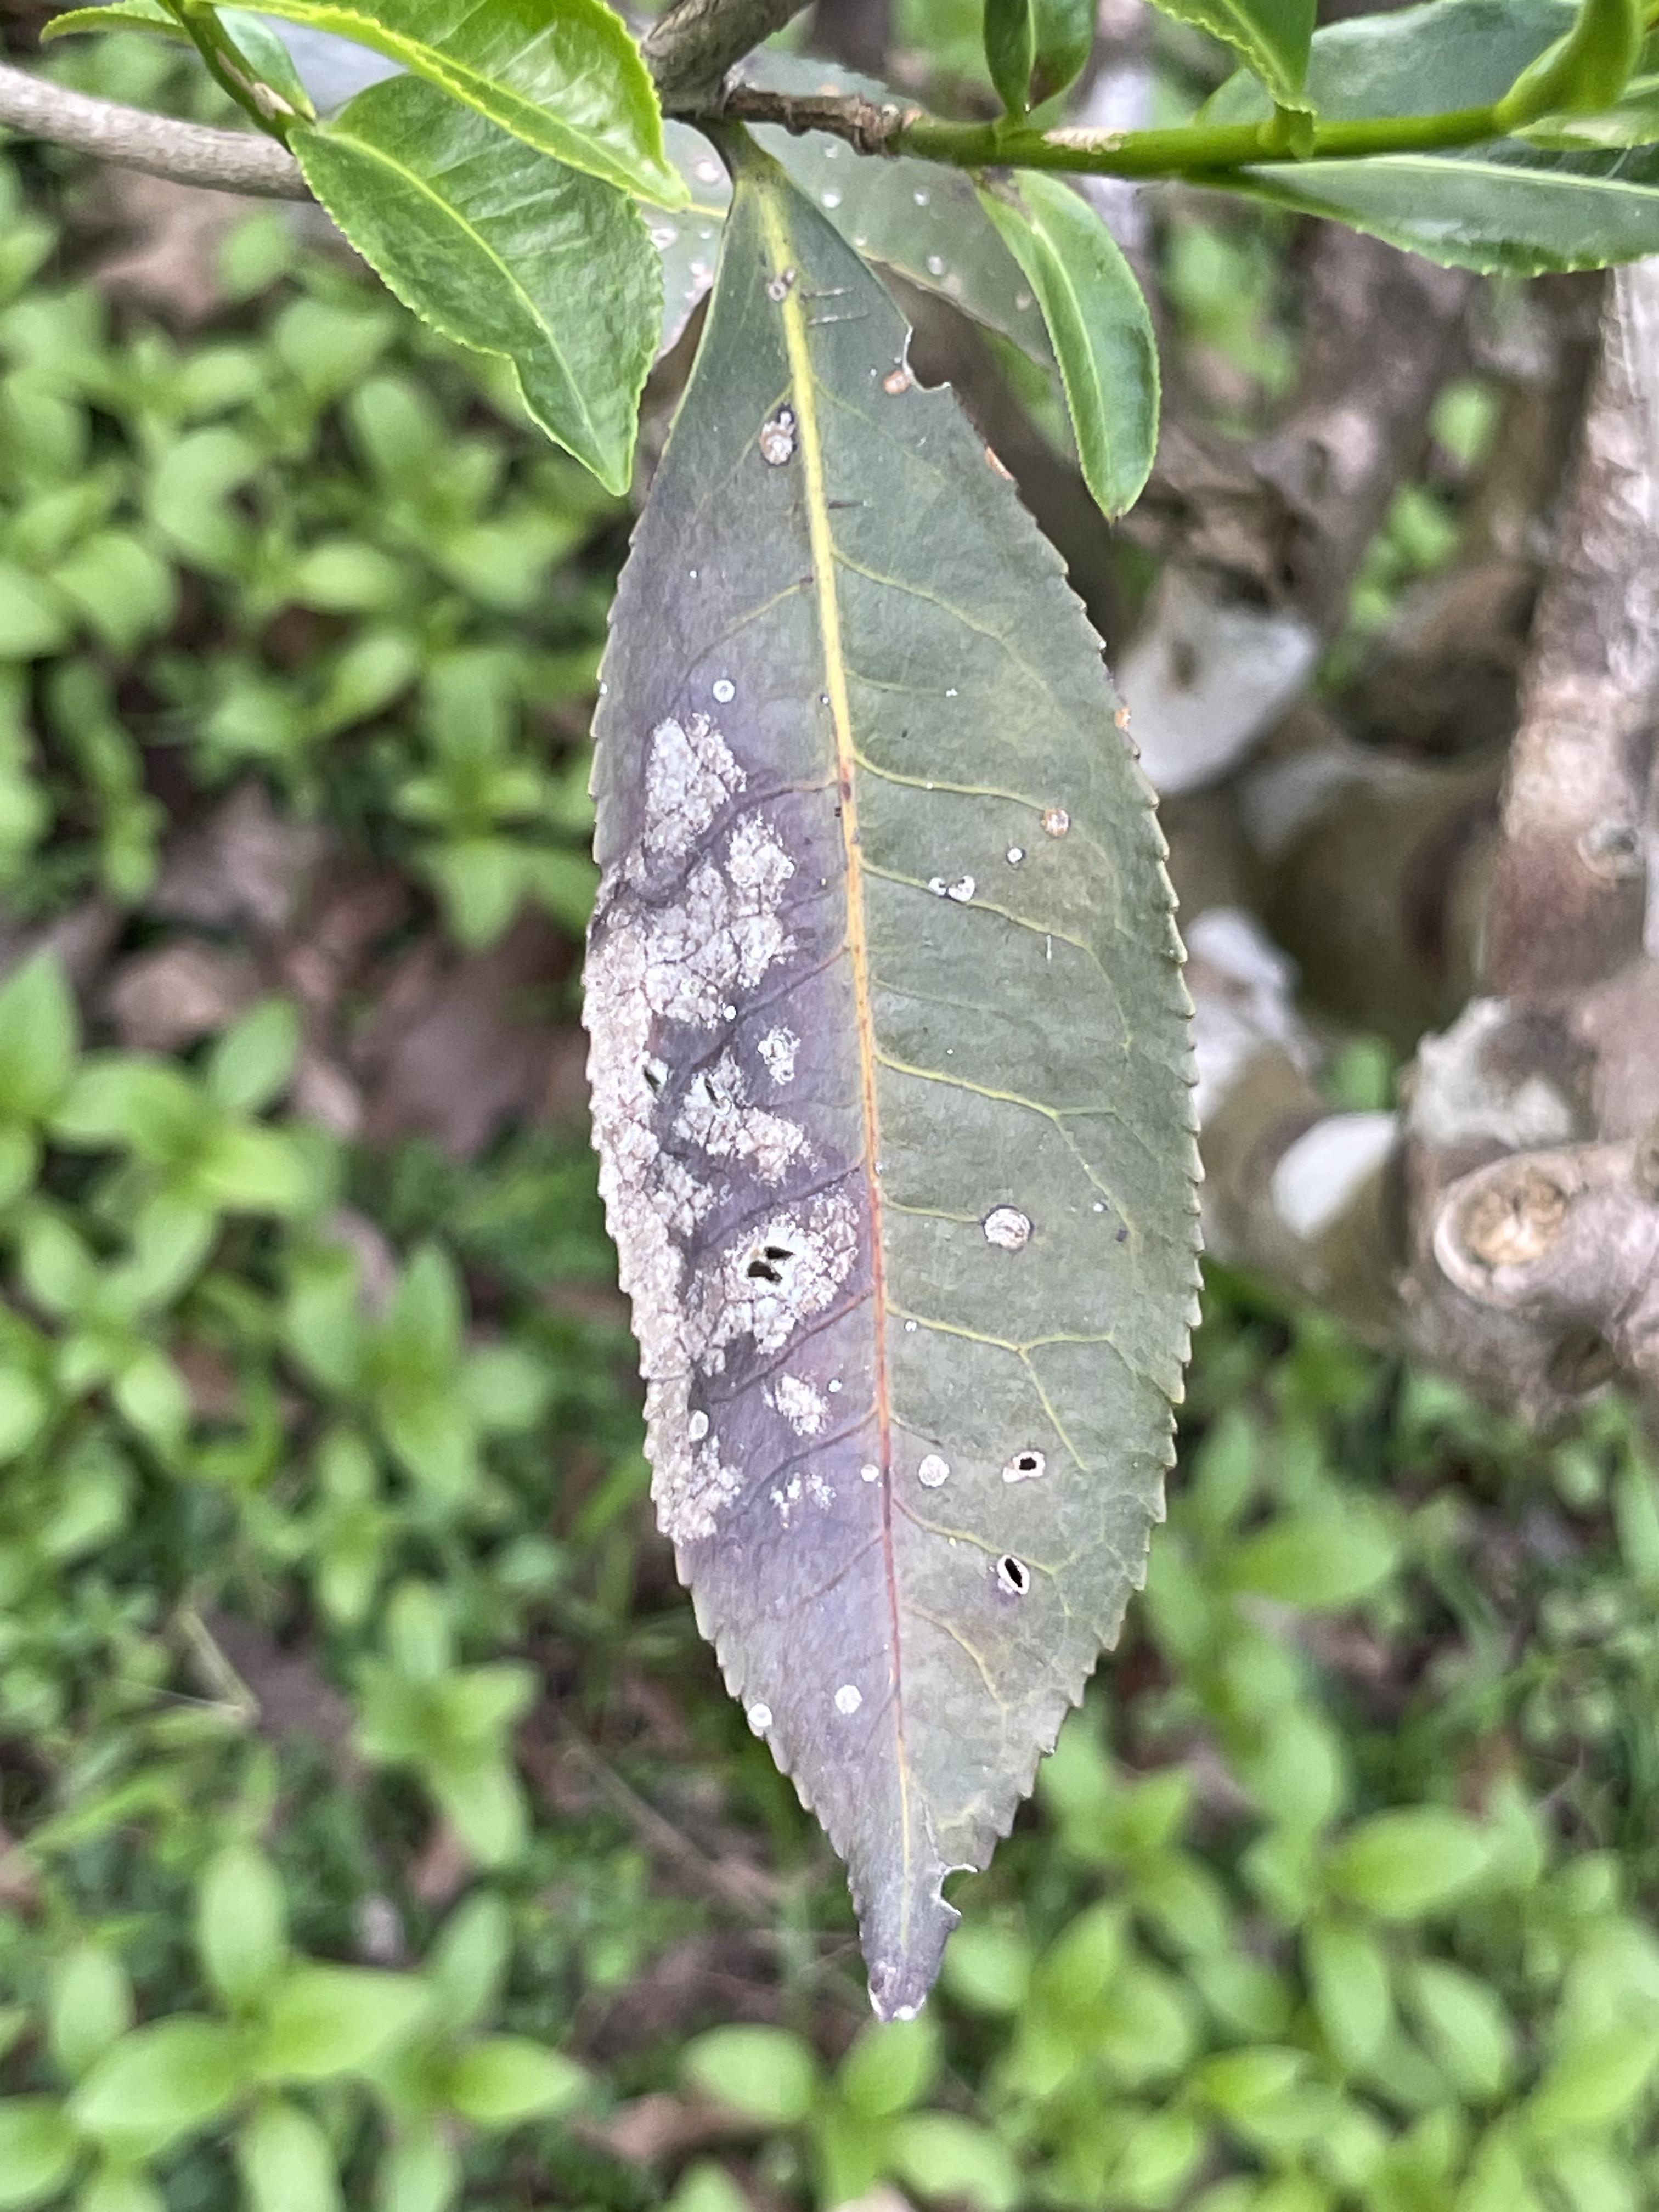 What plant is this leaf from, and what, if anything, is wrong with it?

tea, blight
